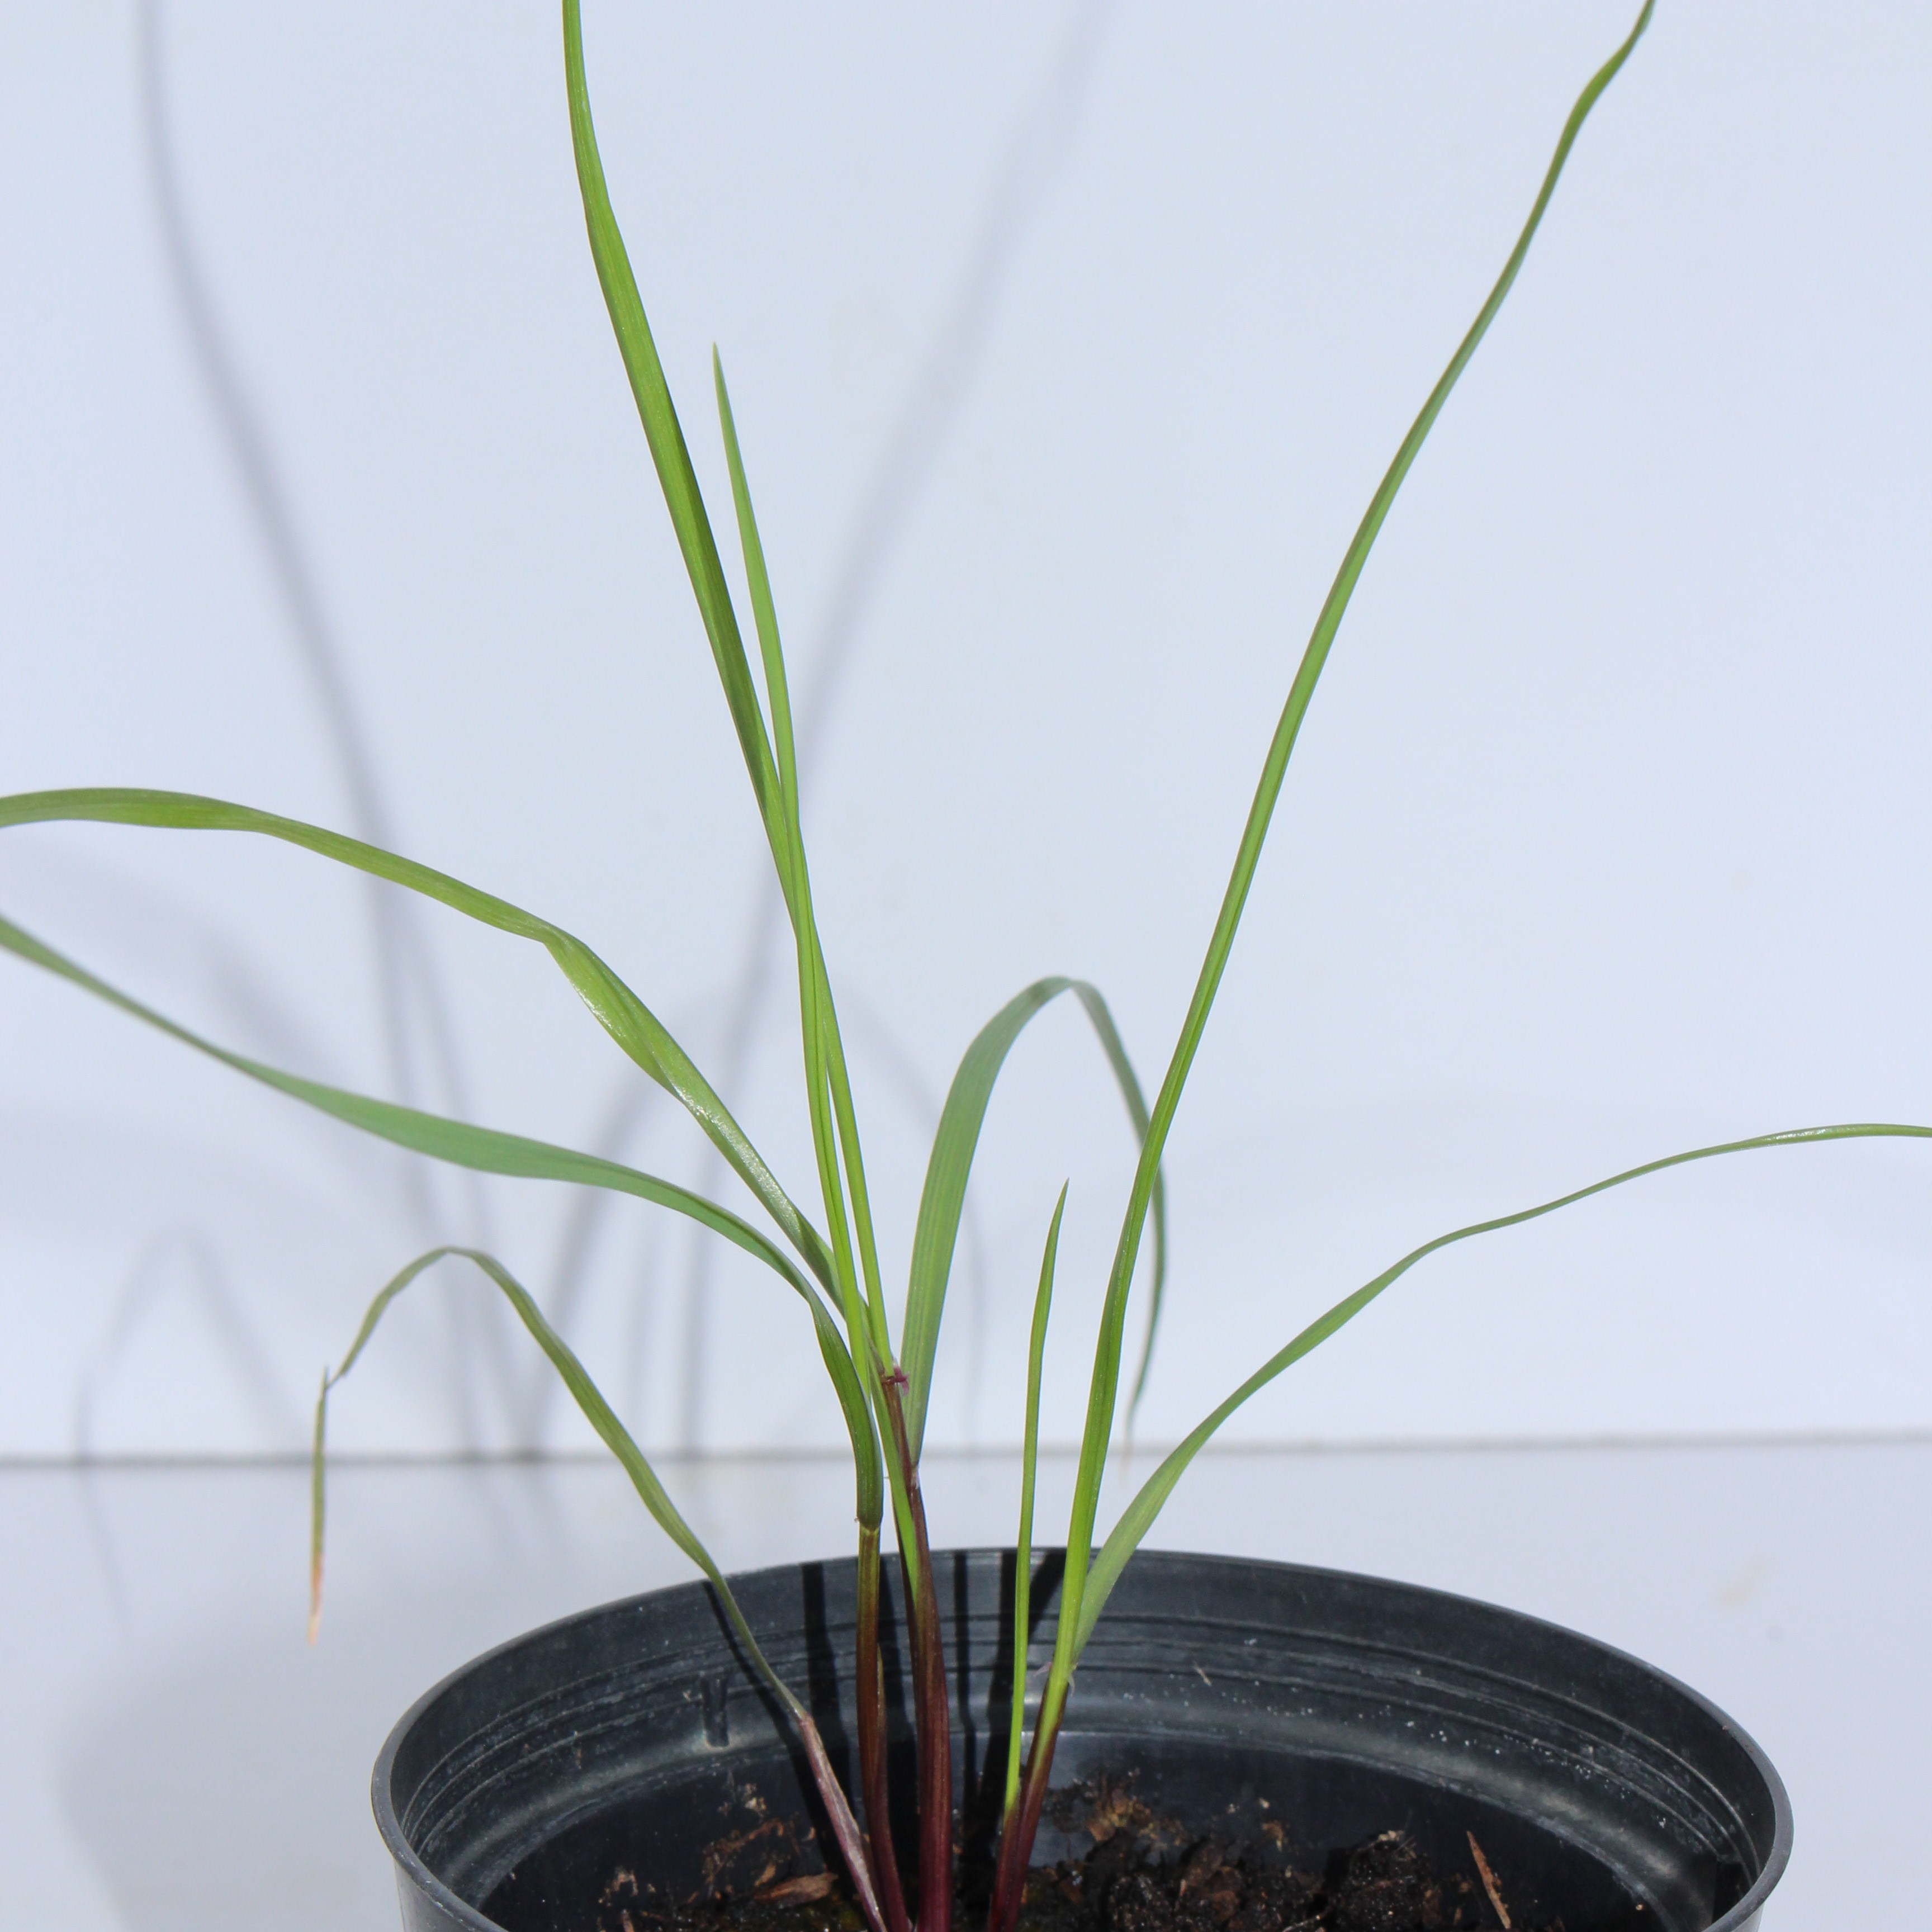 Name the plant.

Lolium multiflorum
